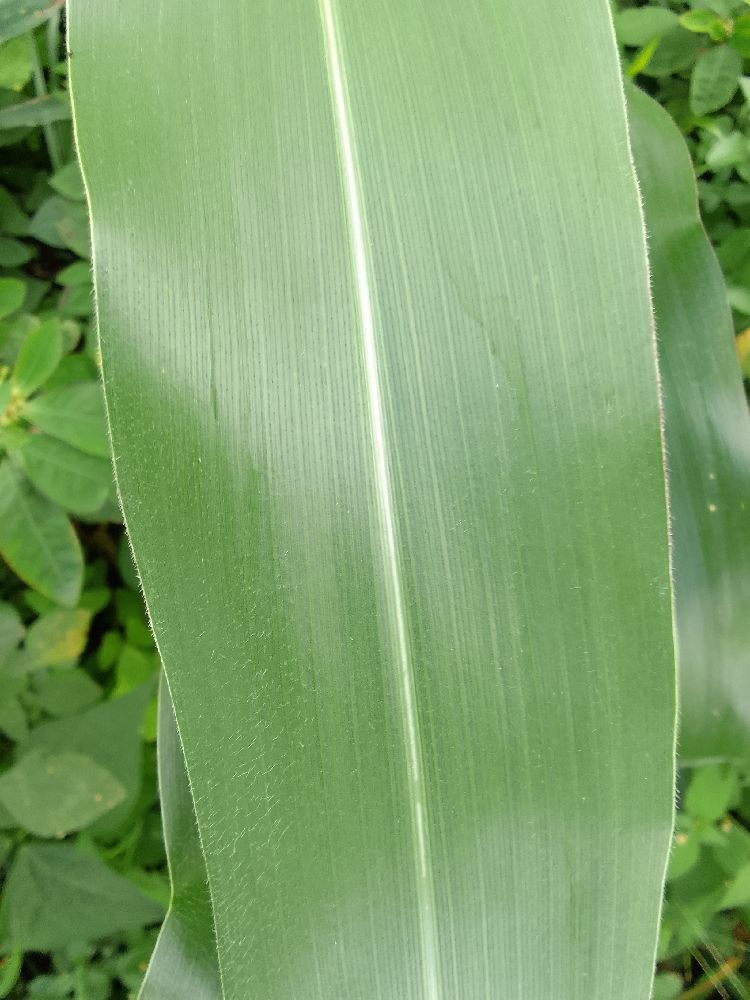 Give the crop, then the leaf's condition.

maize, healthy
